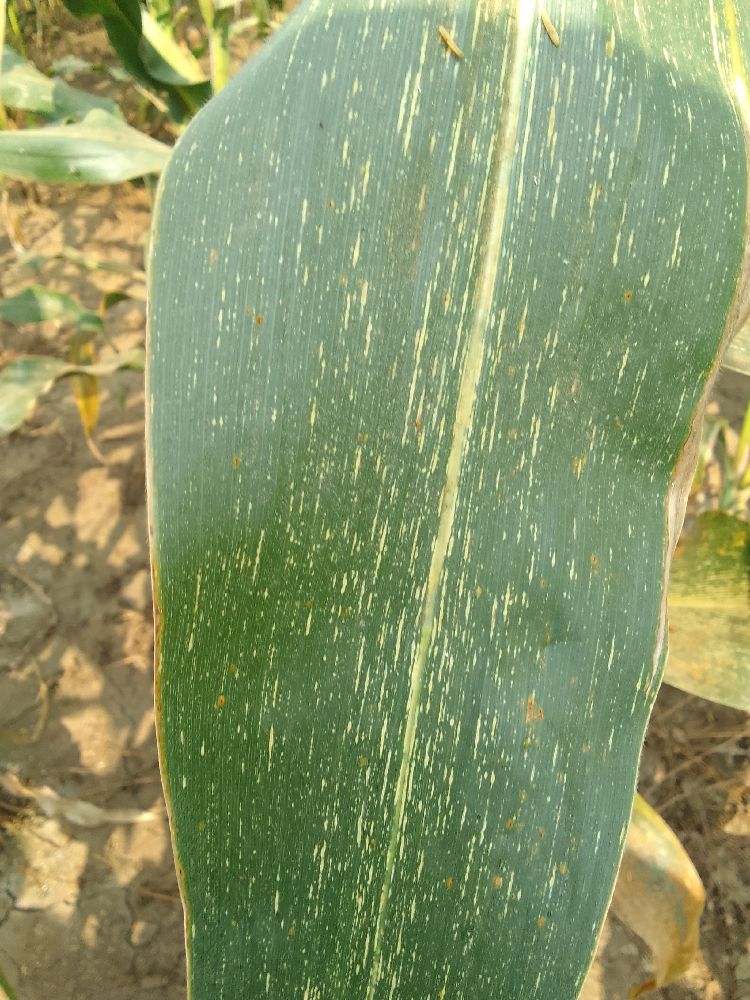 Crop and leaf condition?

maize, maize streak virus
